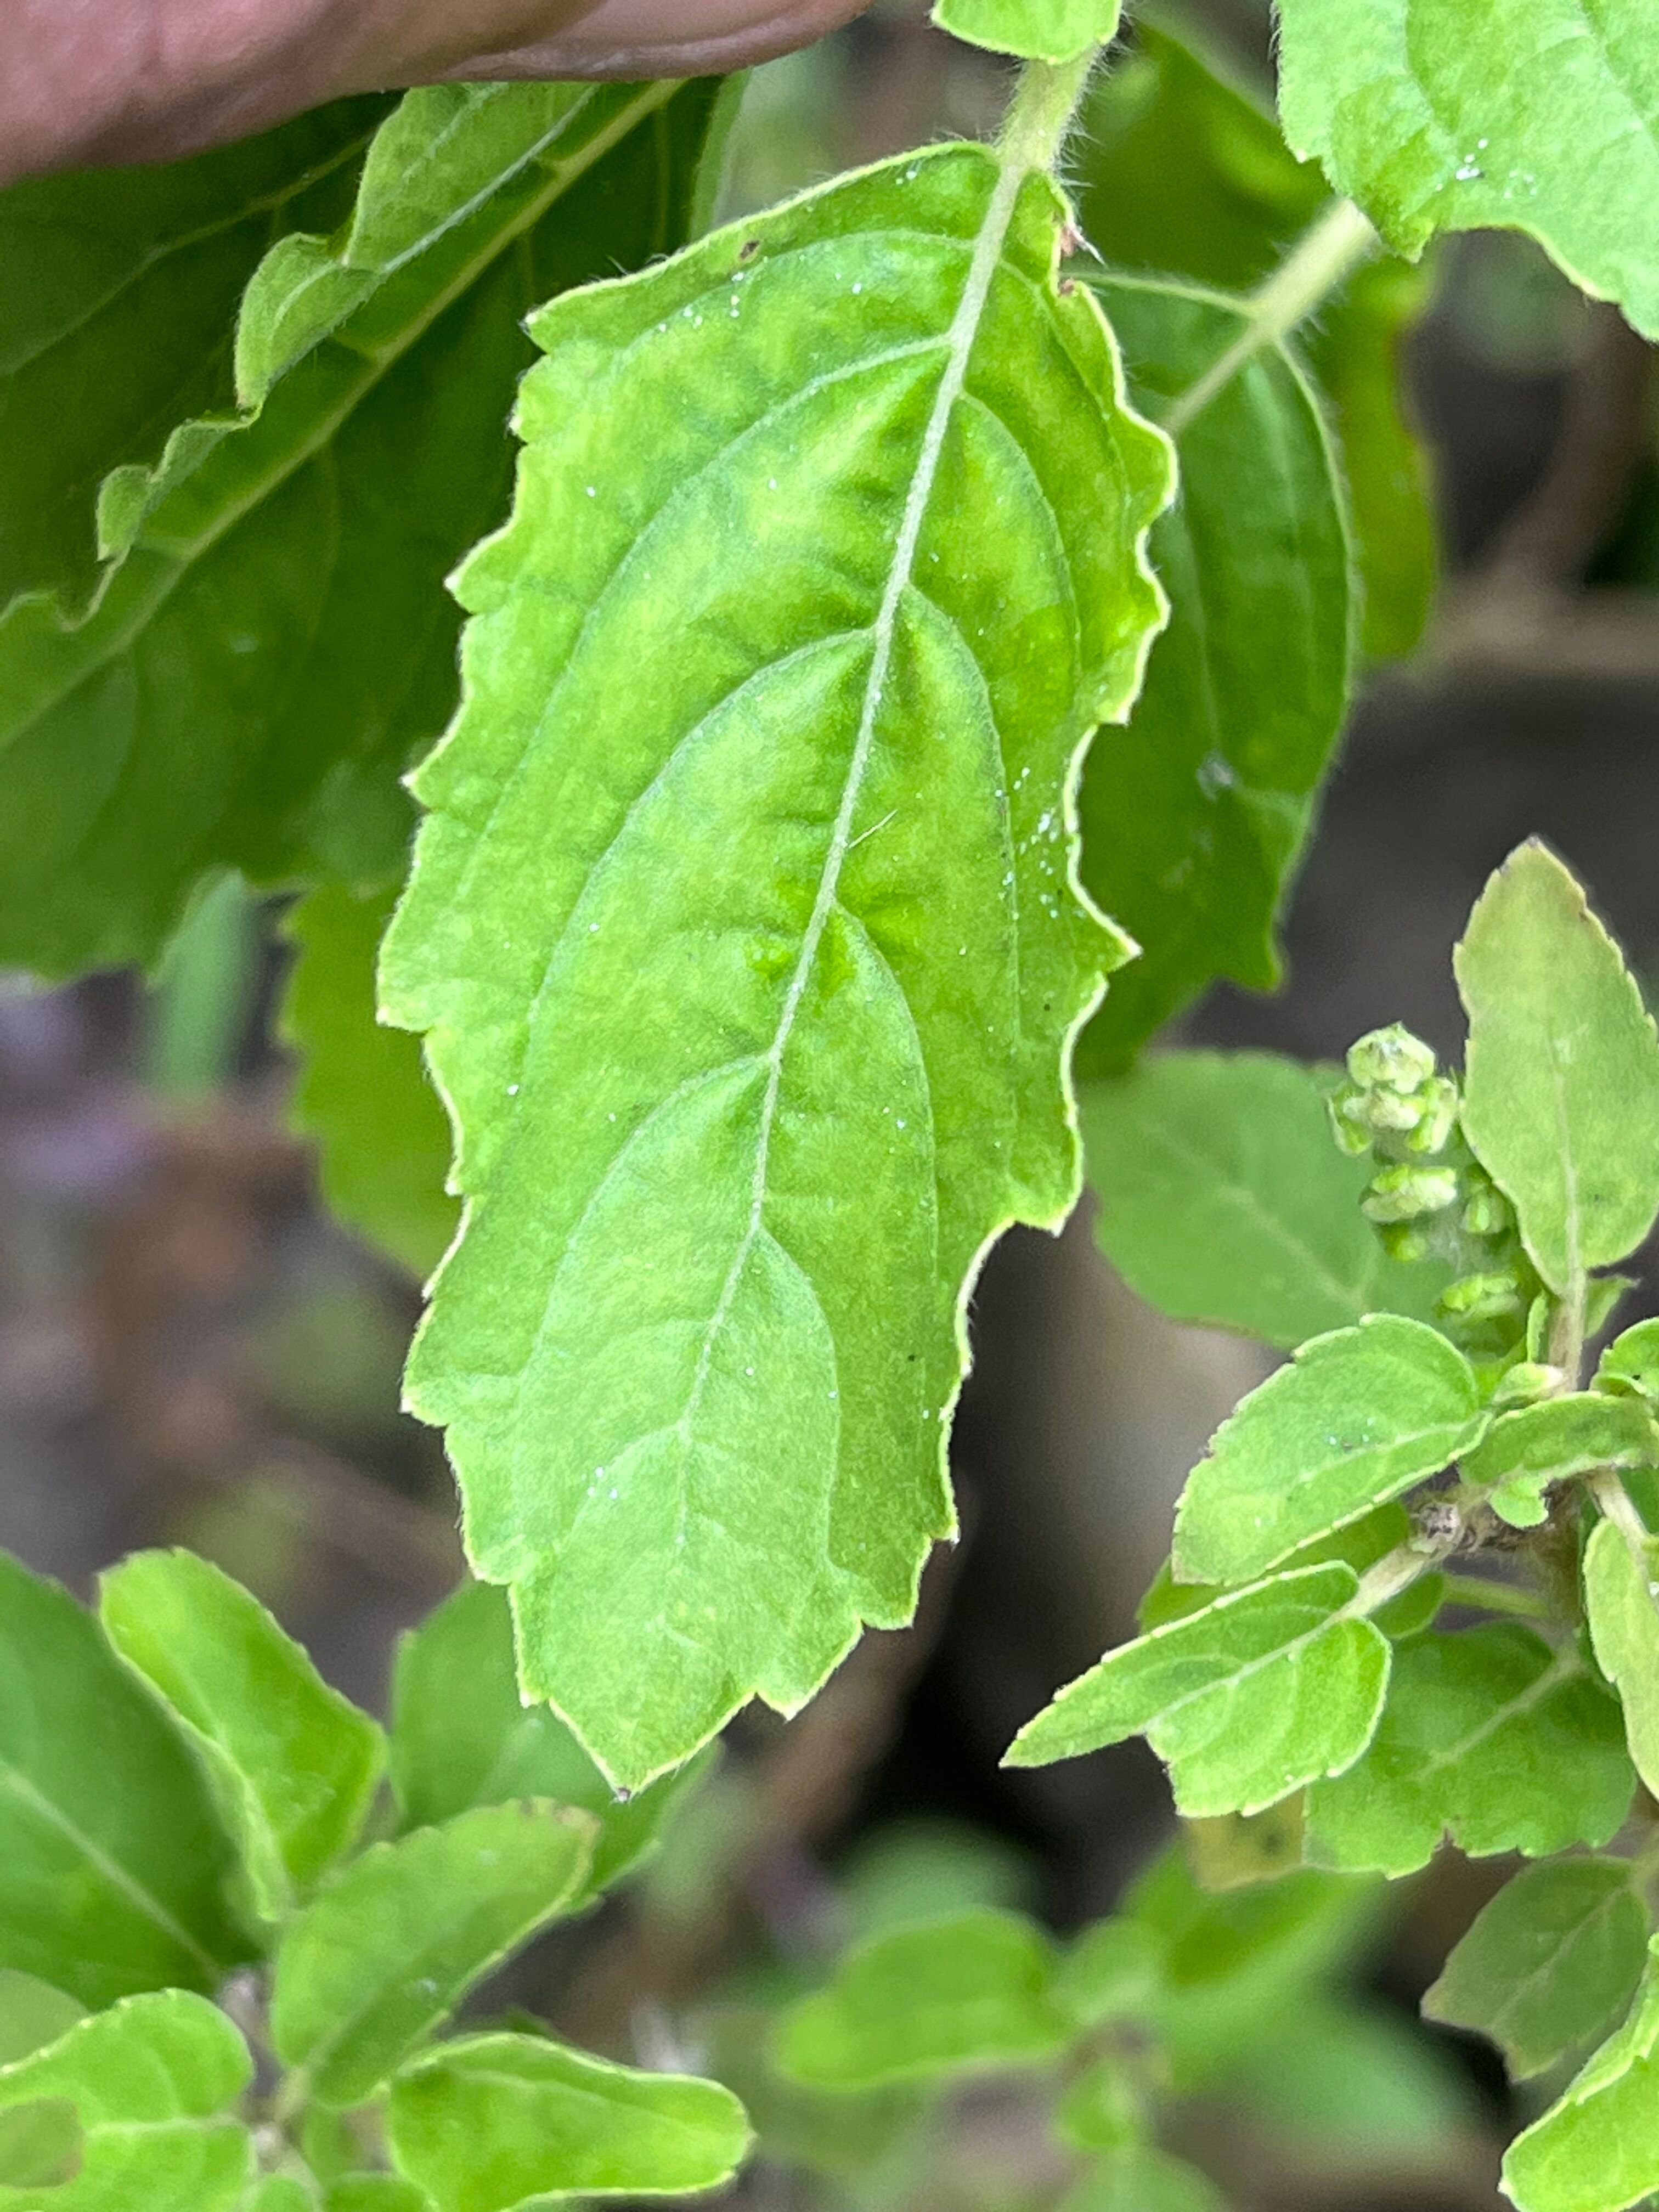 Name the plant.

tulshi
